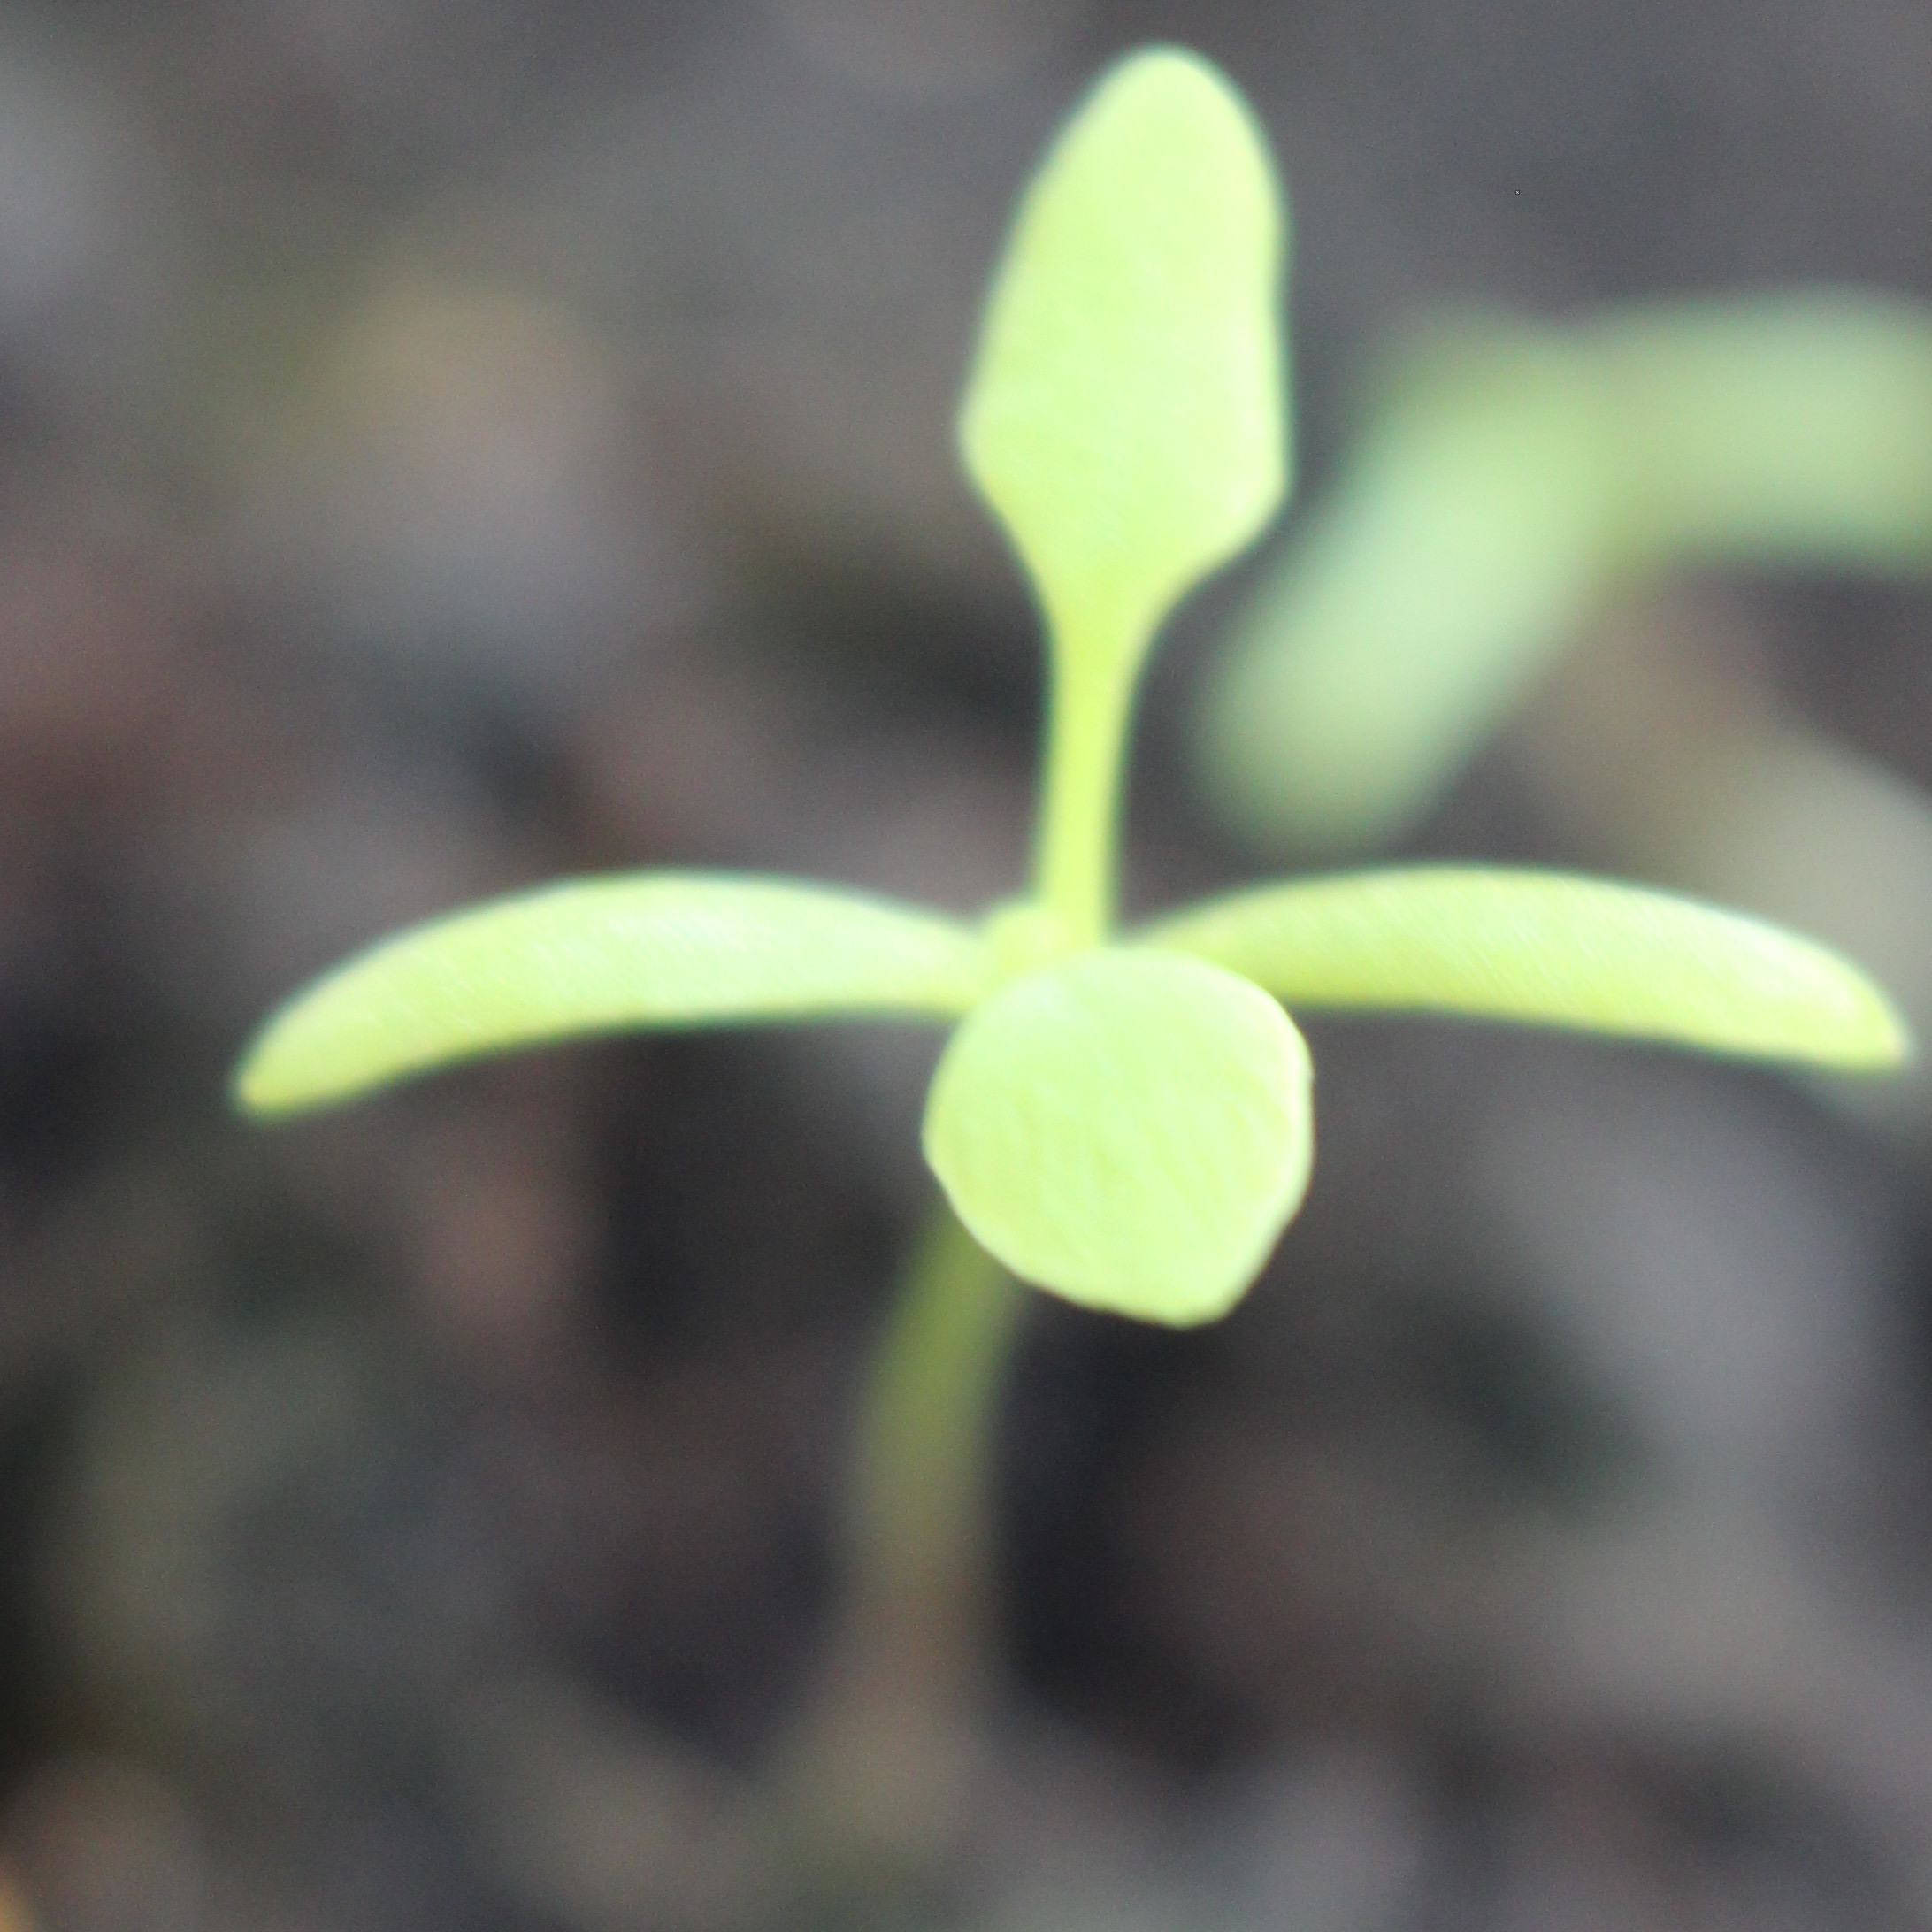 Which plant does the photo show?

Papaver rhoeas
